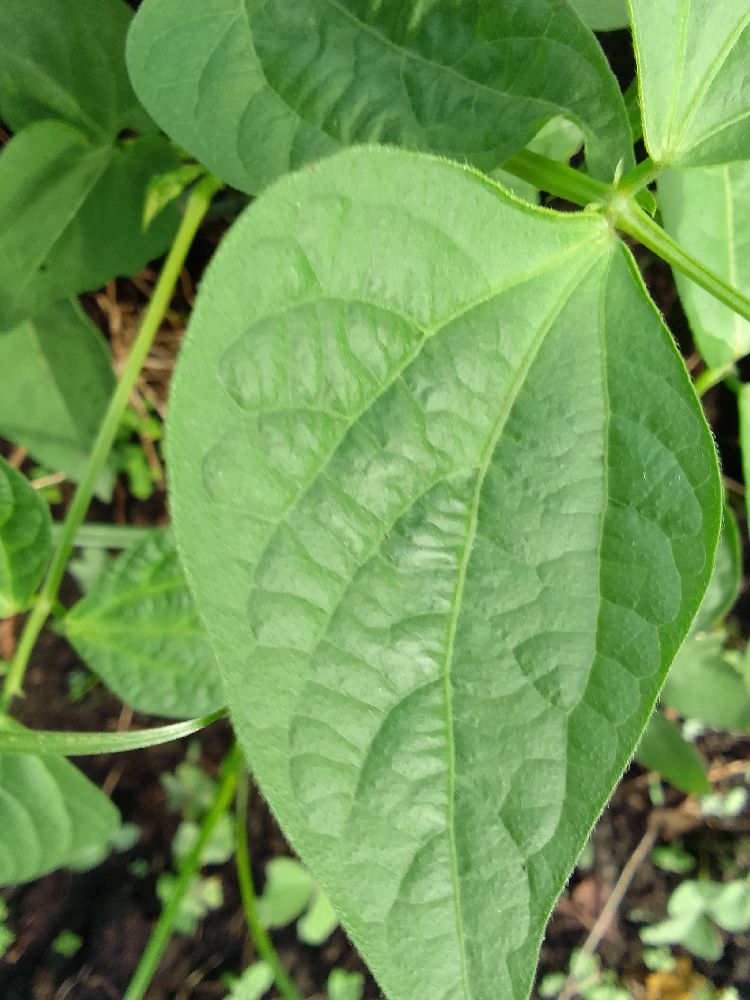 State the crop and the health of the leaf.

common bean, healthy
